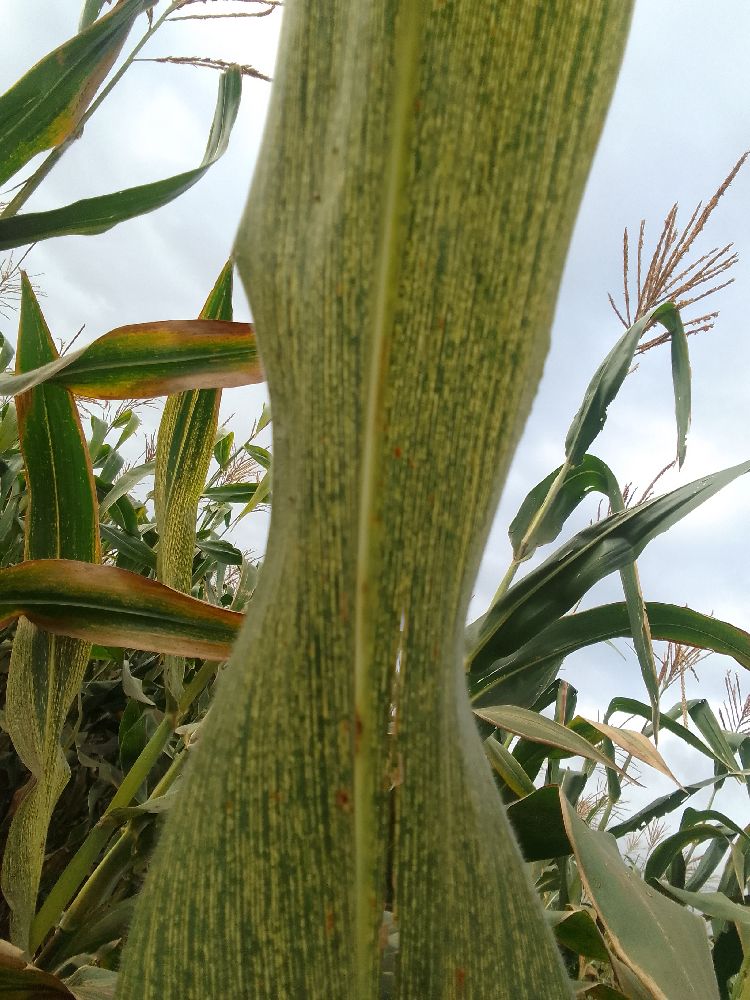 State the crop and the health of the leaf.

maize, maize streak virus
